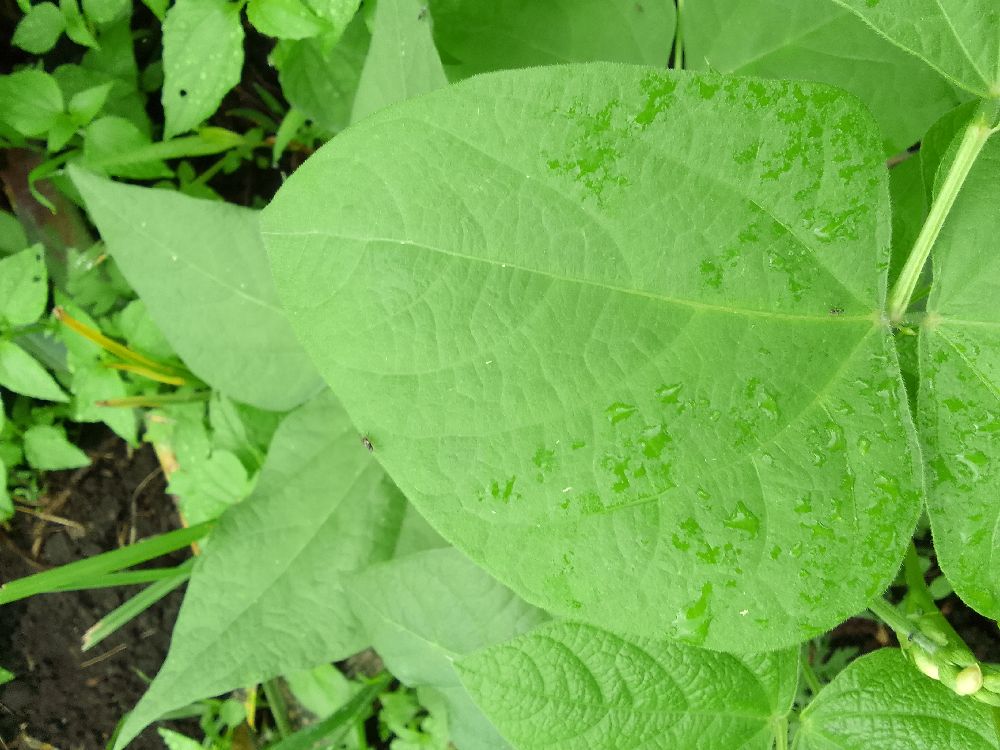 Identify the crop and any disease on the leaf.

common bean, healthy
